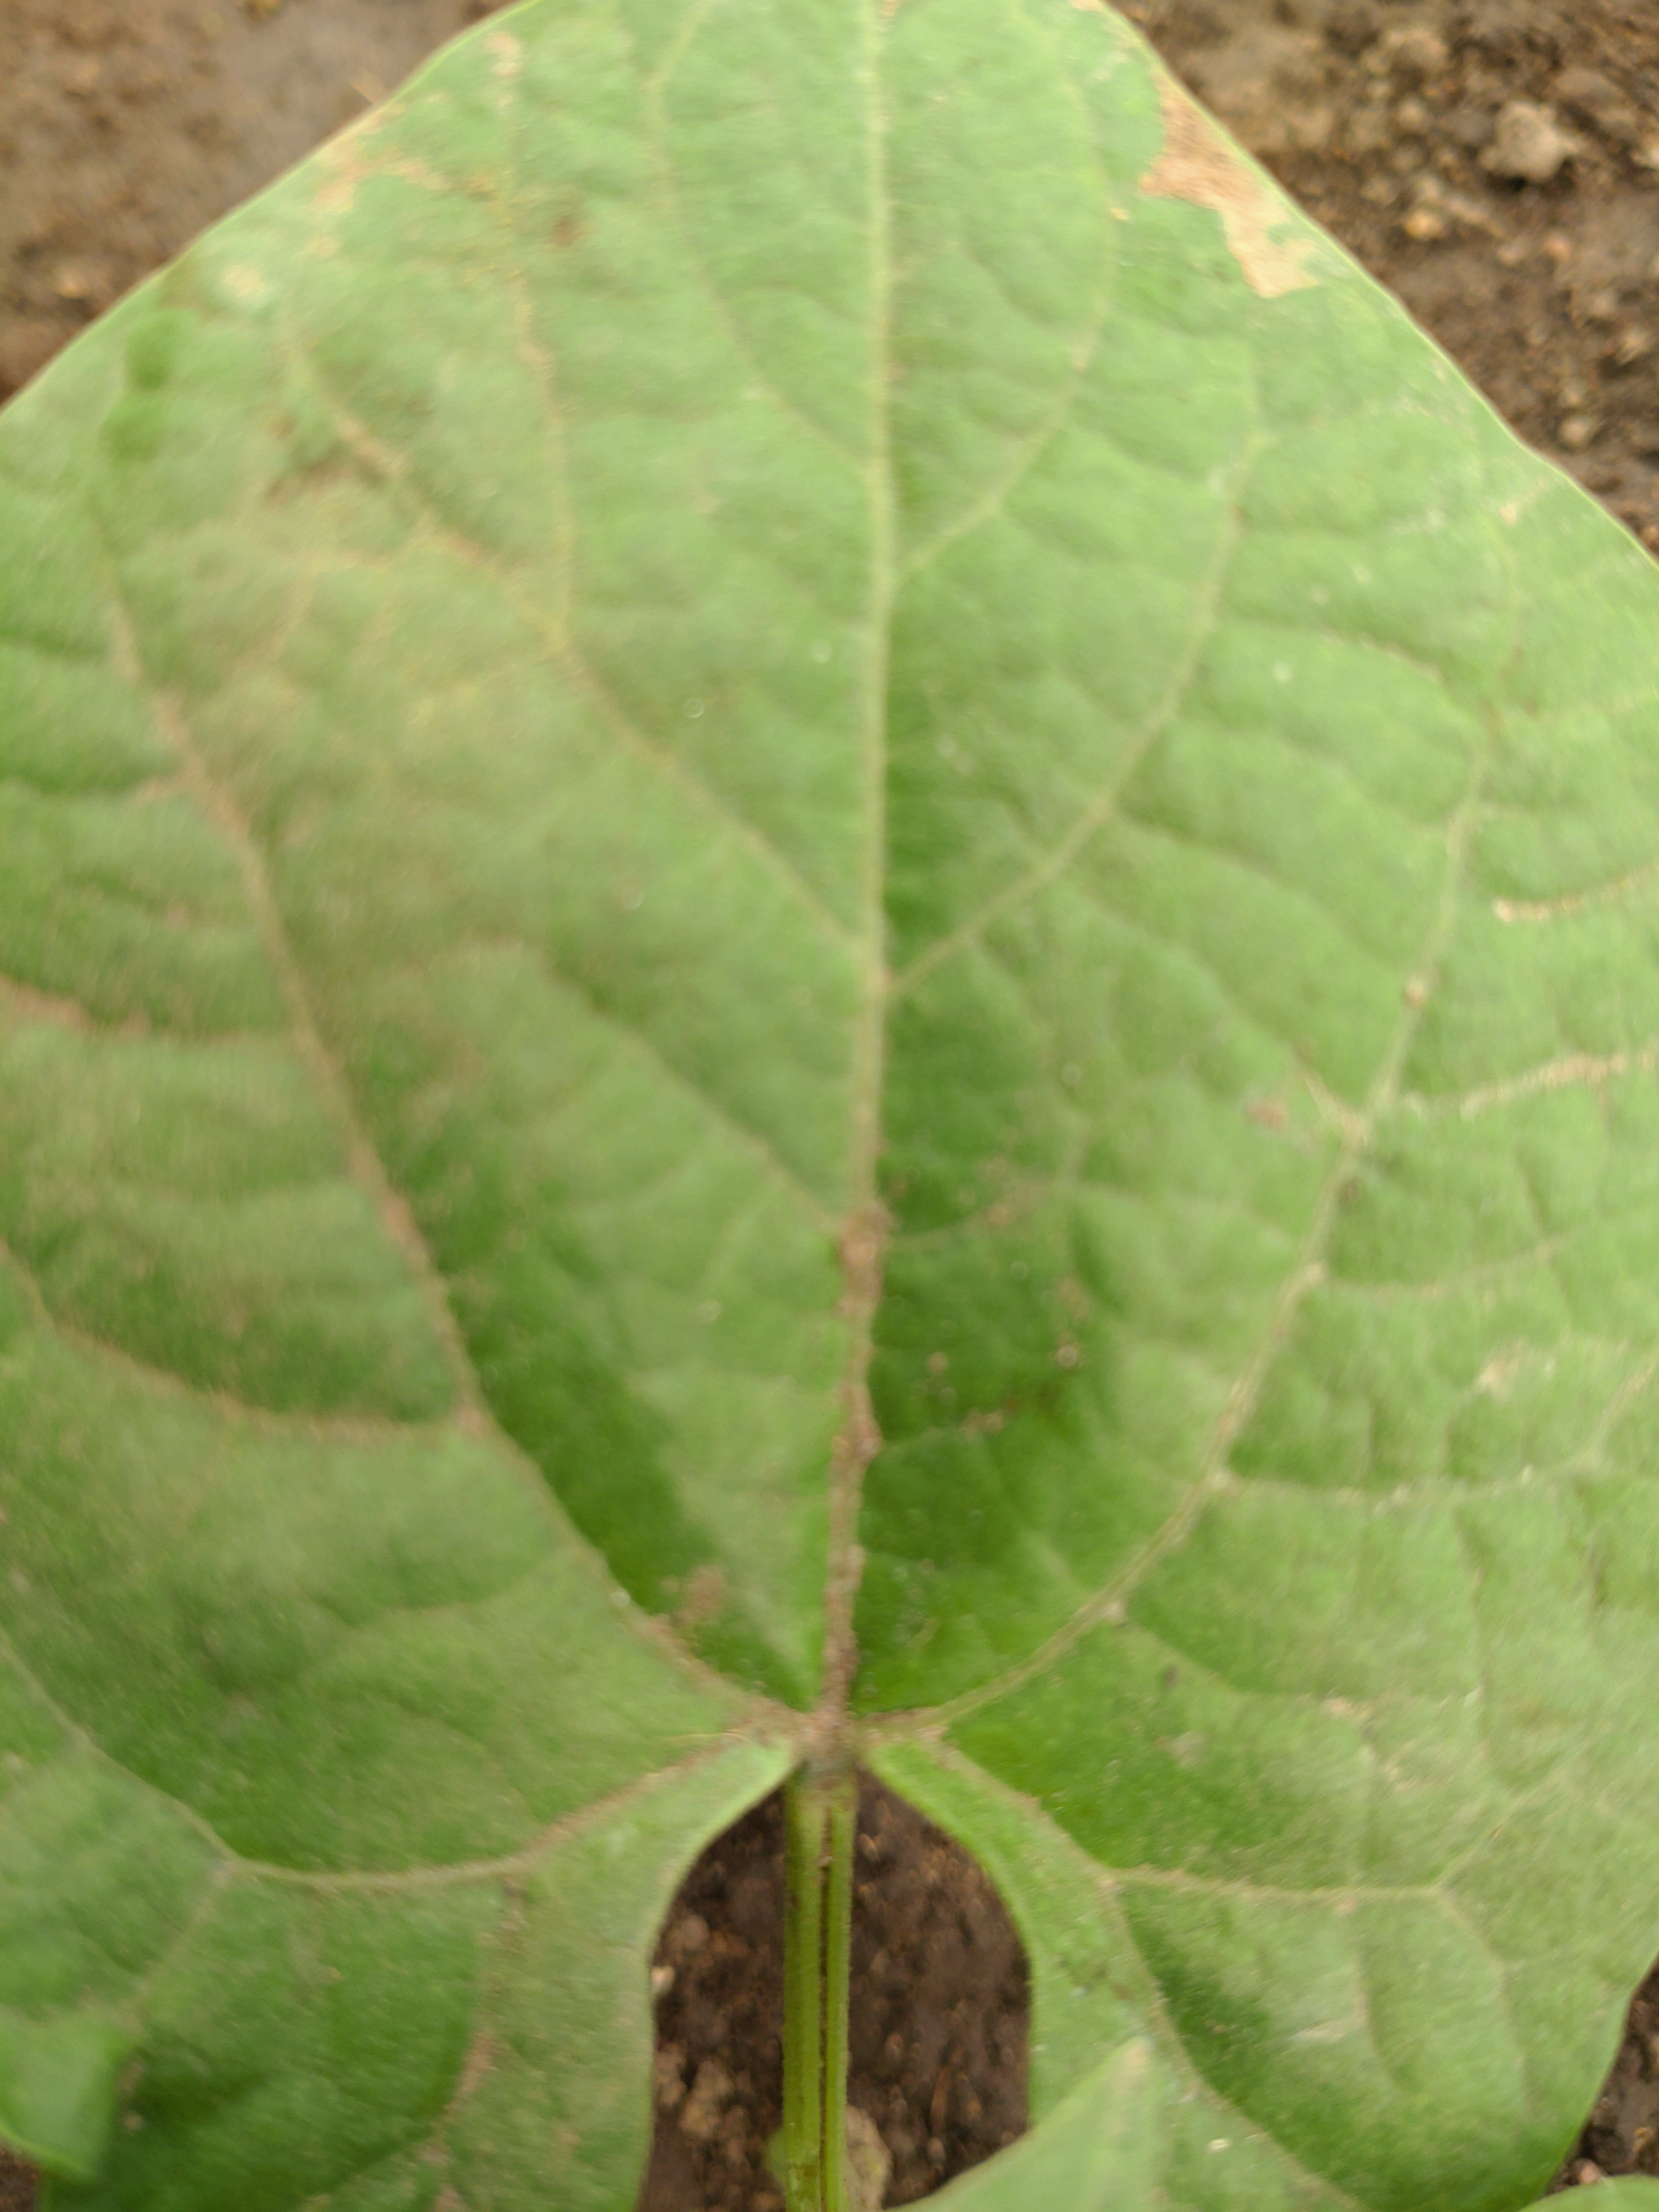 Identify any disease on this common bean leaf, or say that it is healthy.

healthy
